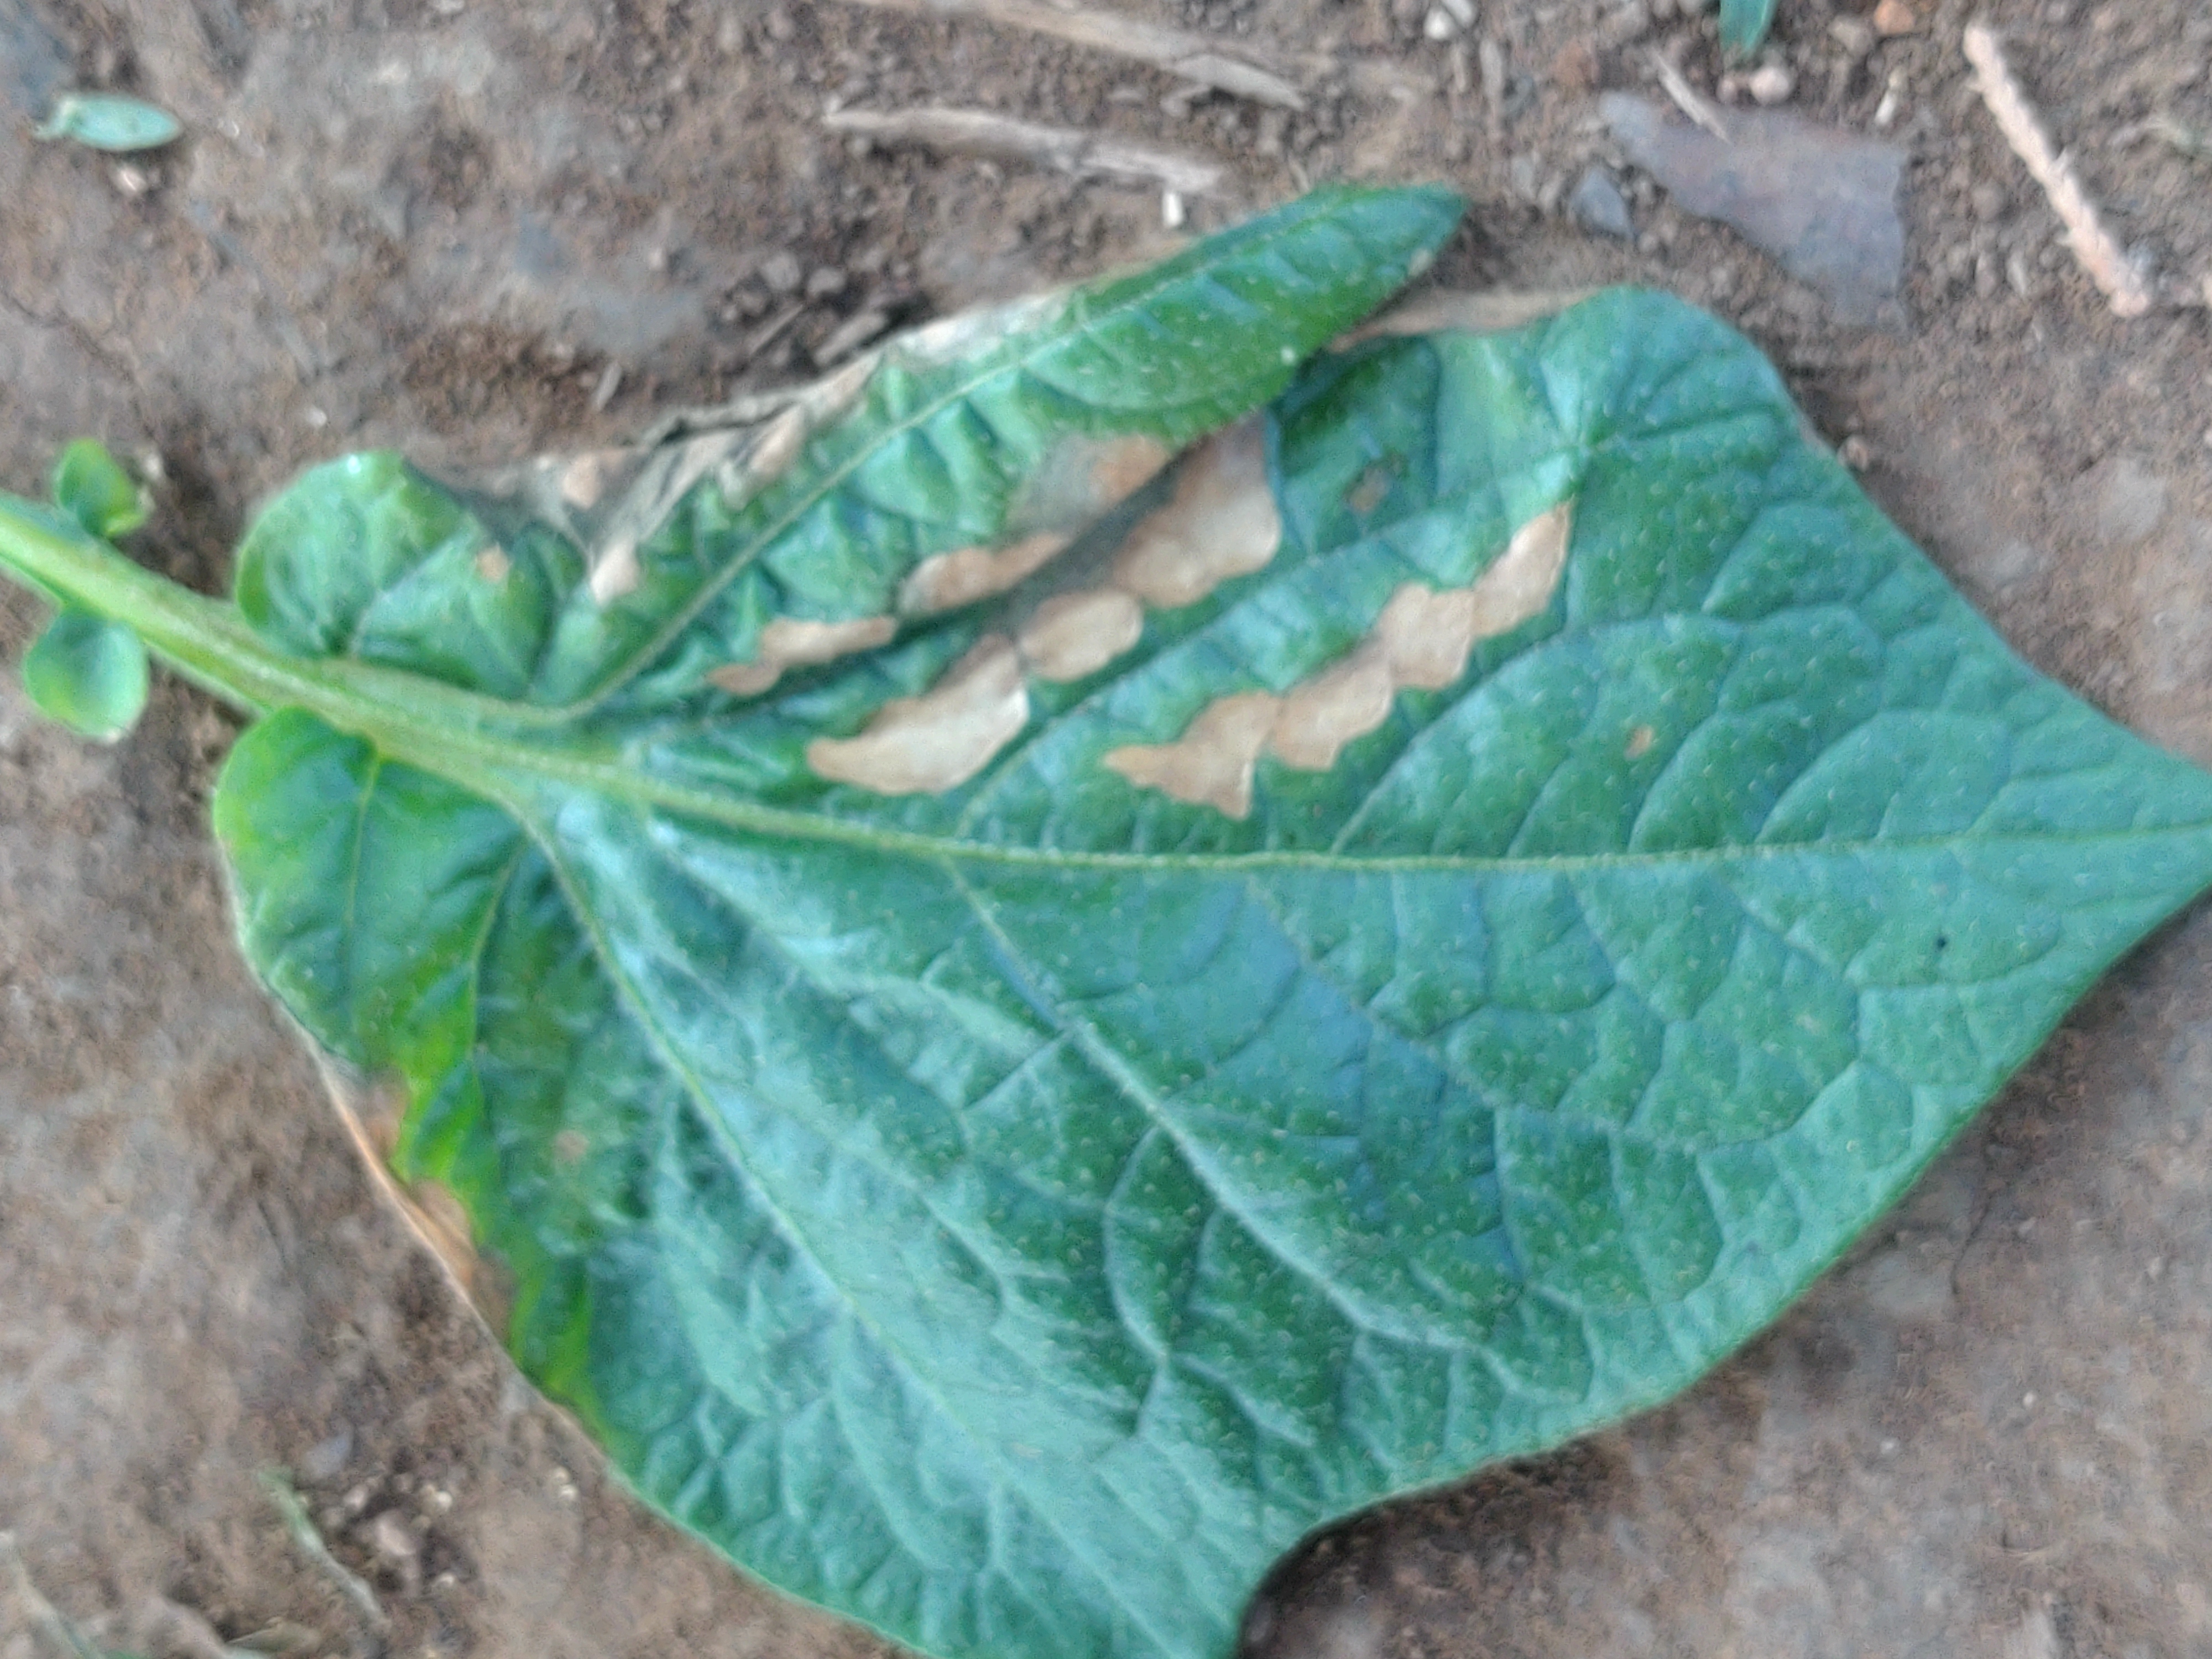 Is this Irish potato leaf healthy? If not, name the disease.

early blight
